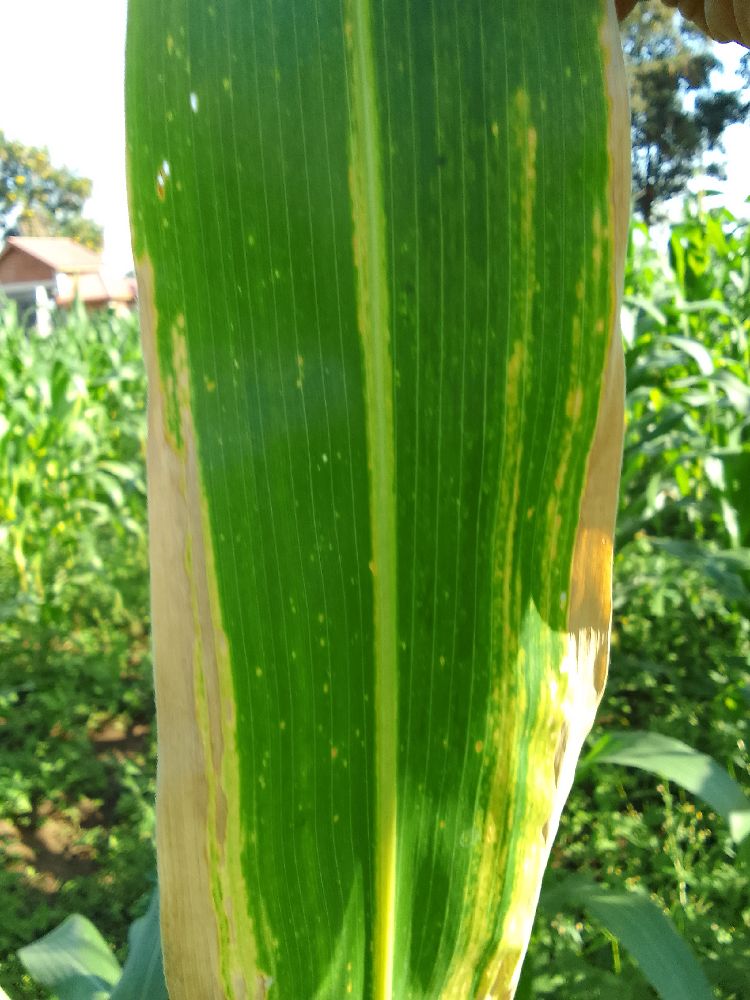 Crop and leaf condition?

maize, maize lethal necrosis
